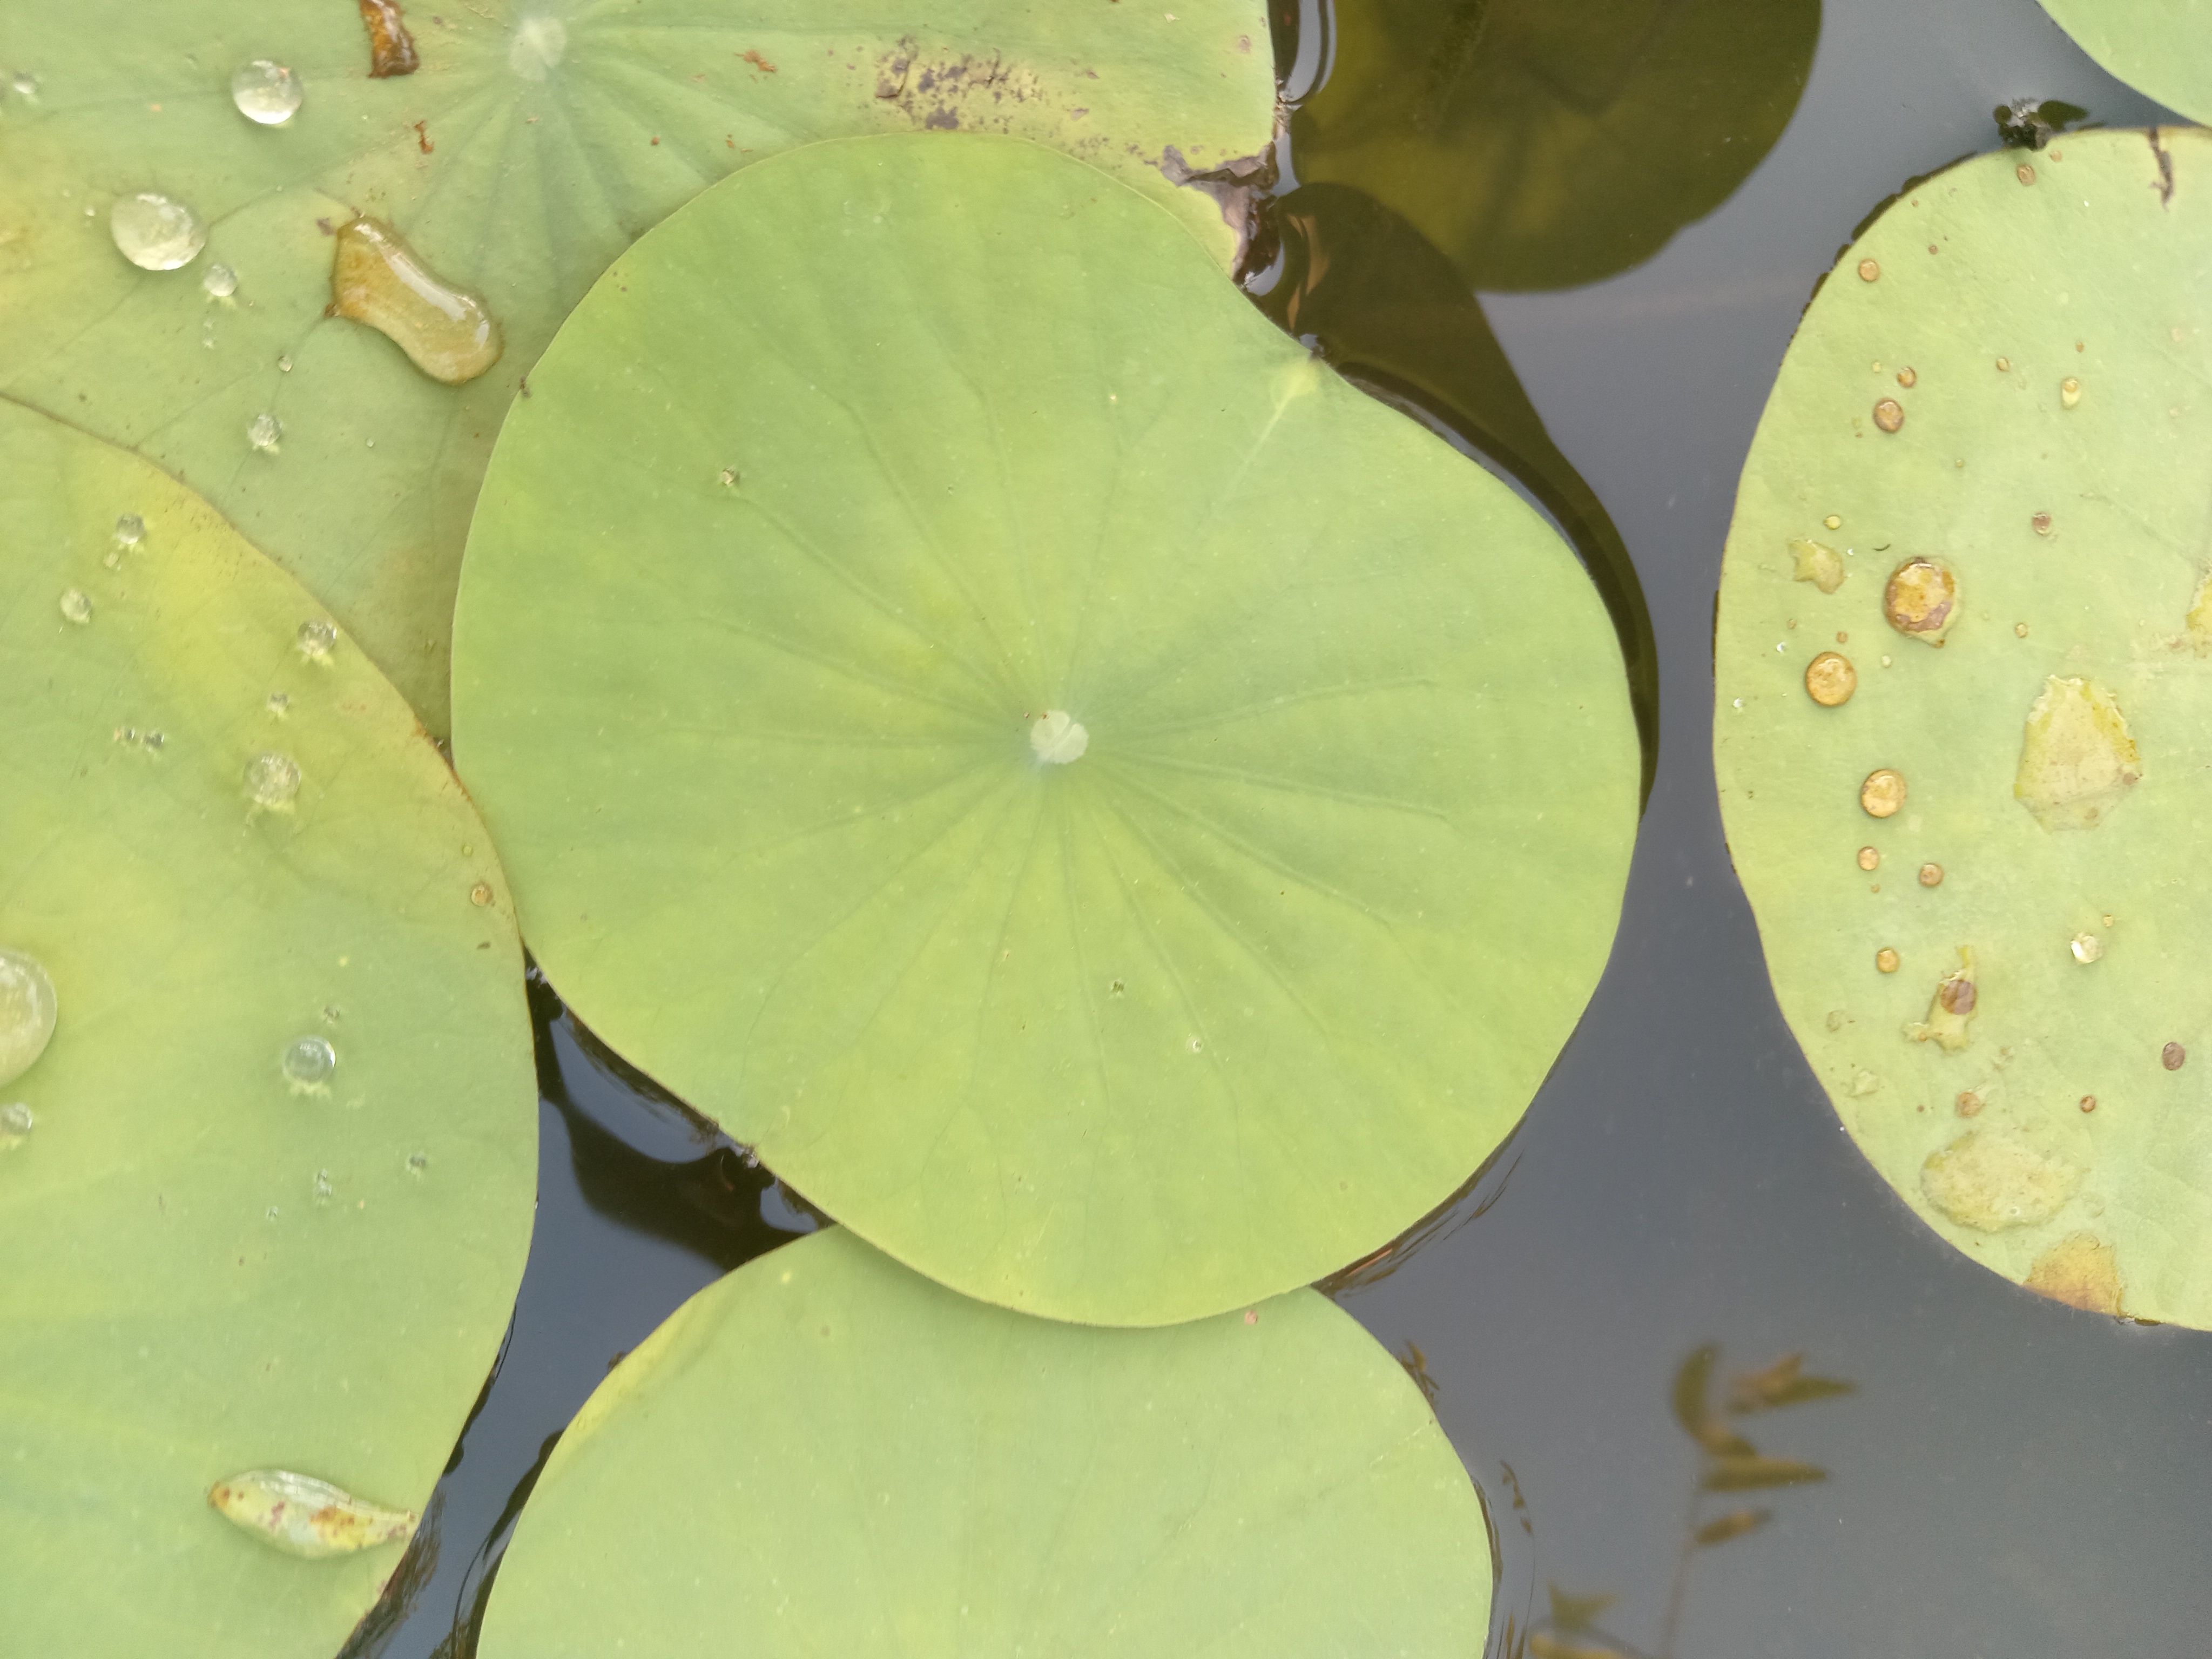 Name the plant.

lotus
